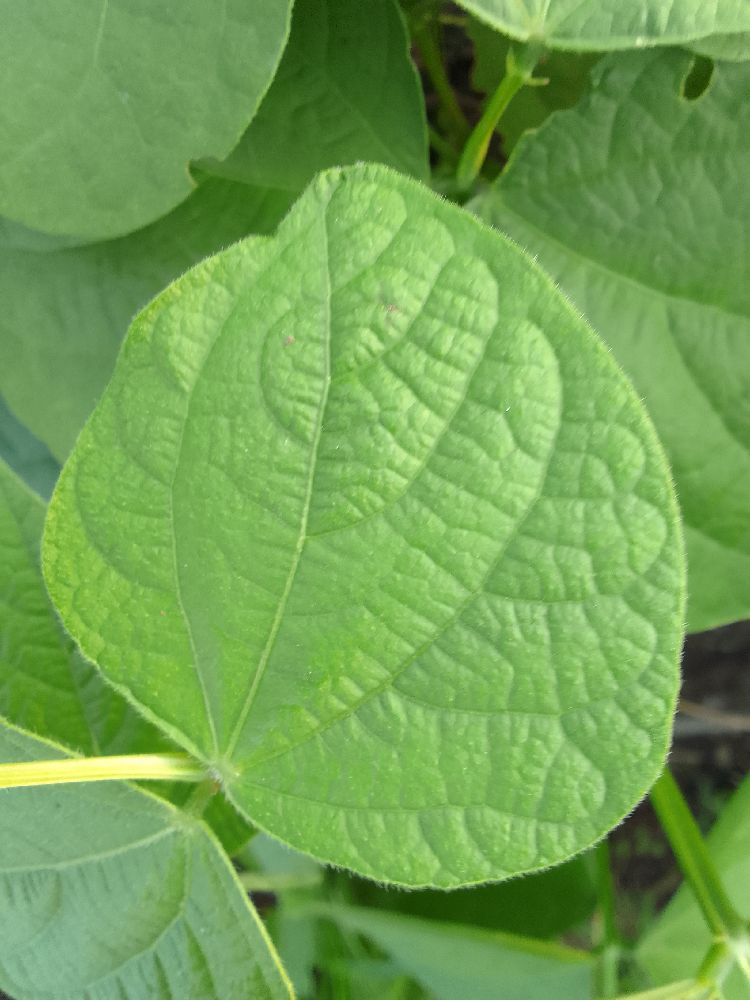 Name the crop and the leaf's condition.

common bean, healthy
